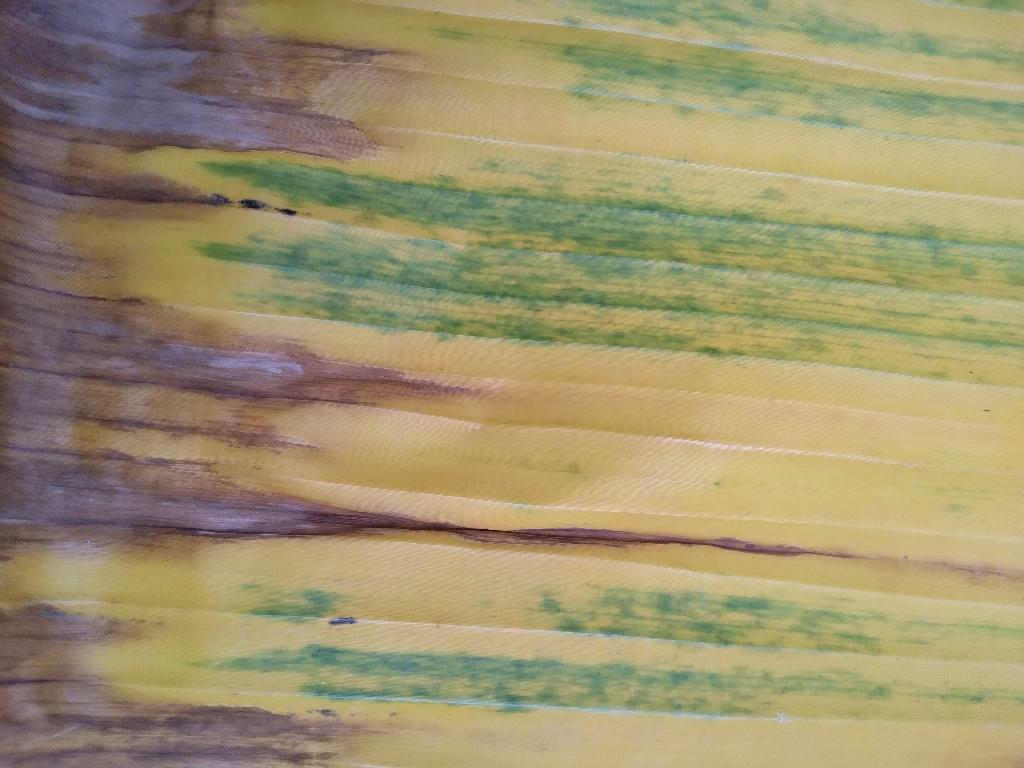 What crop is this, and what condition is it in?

banana, fusarium wilt race 1
